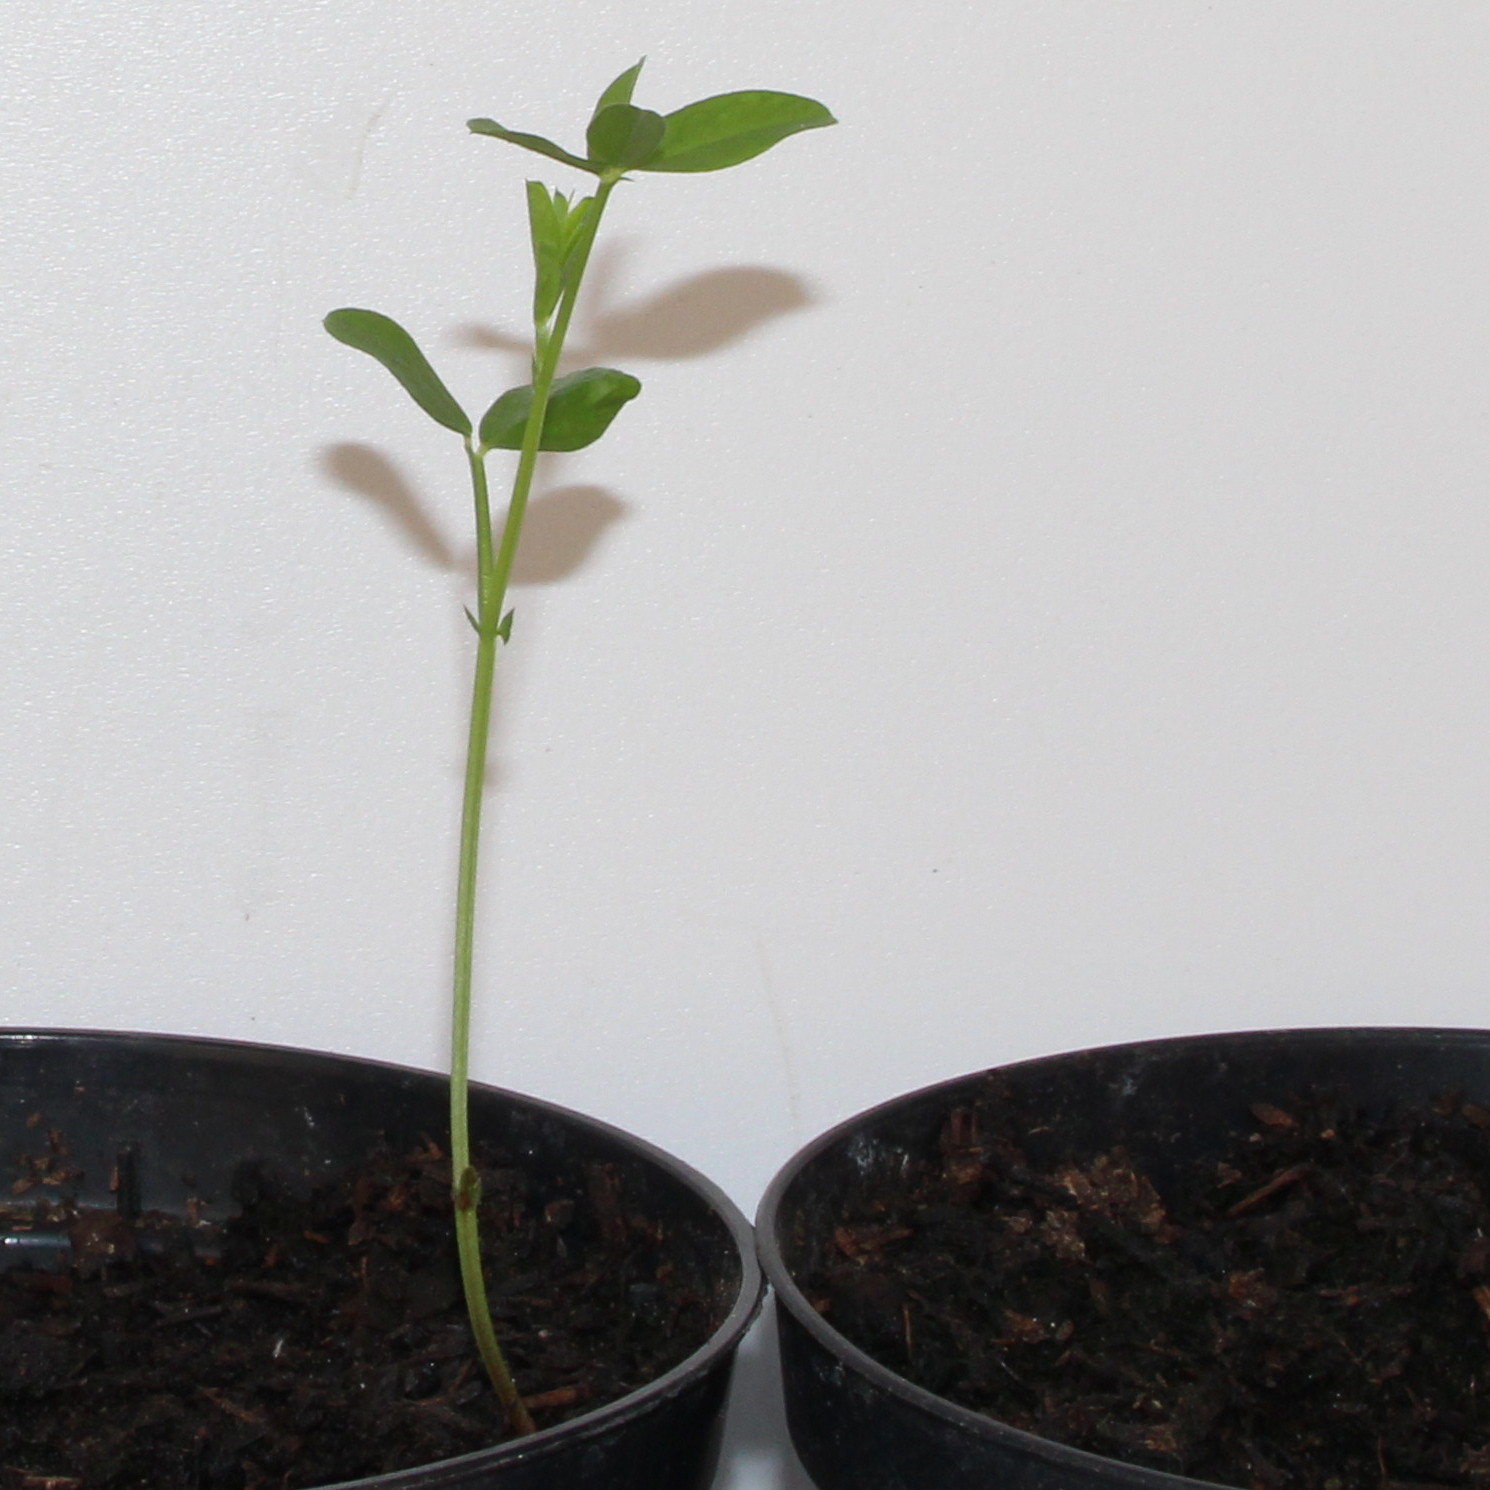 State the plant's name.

Vicia sativa
